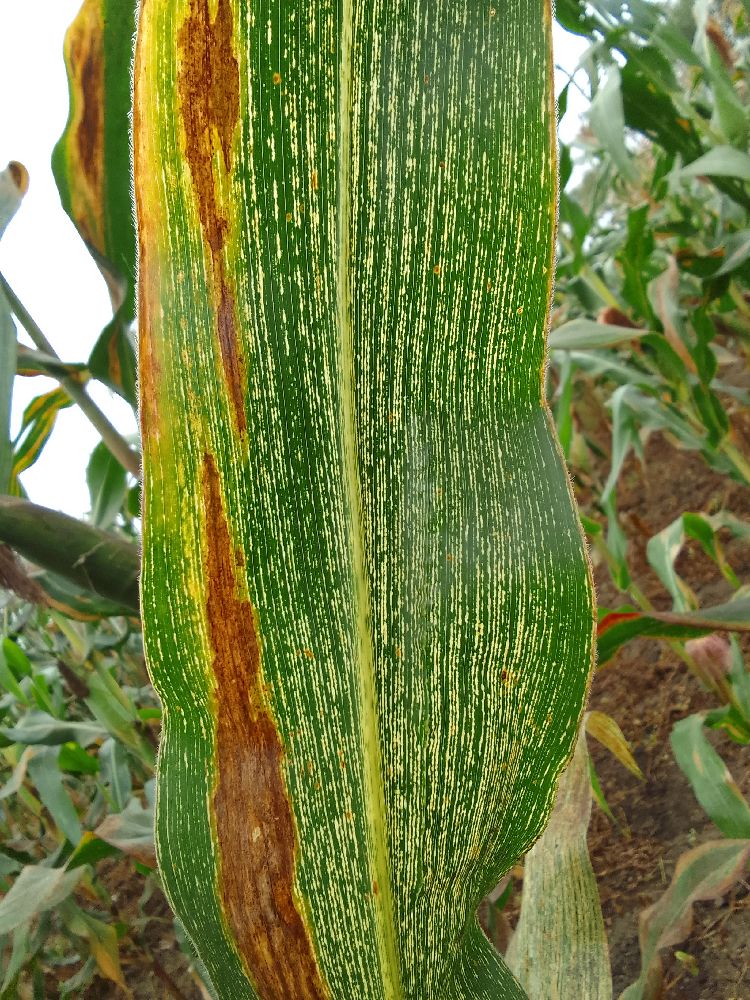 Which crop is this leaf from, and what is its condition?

maize, maize streak virus
